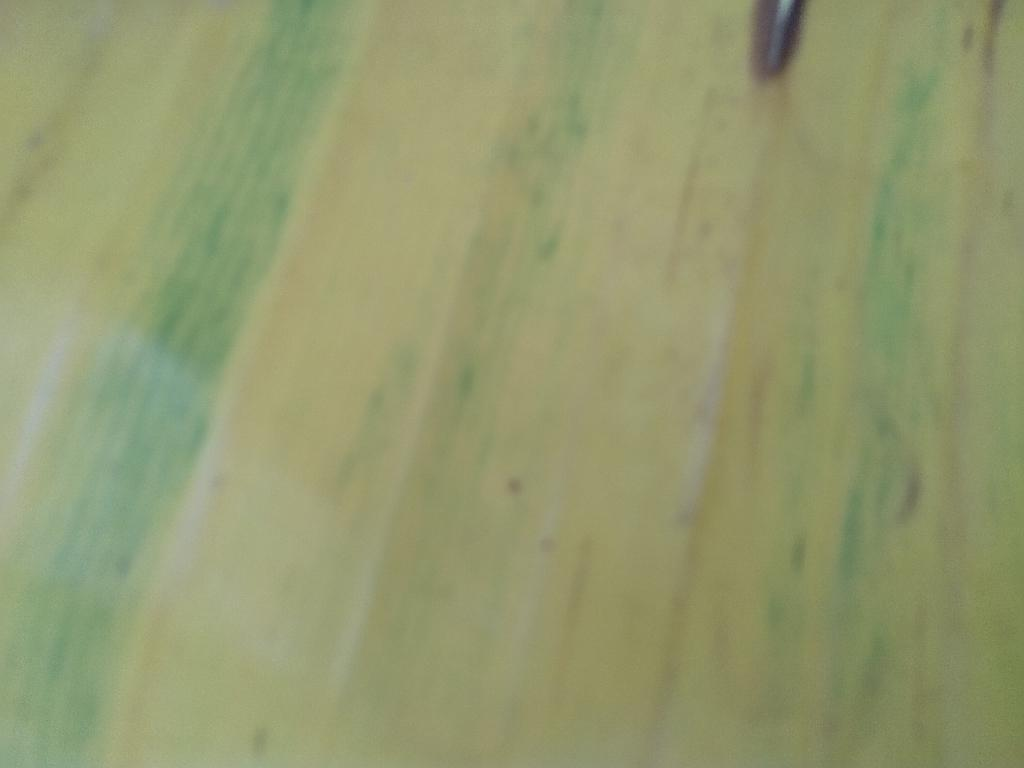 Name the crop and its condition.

banana, fusarium wilt race 1
